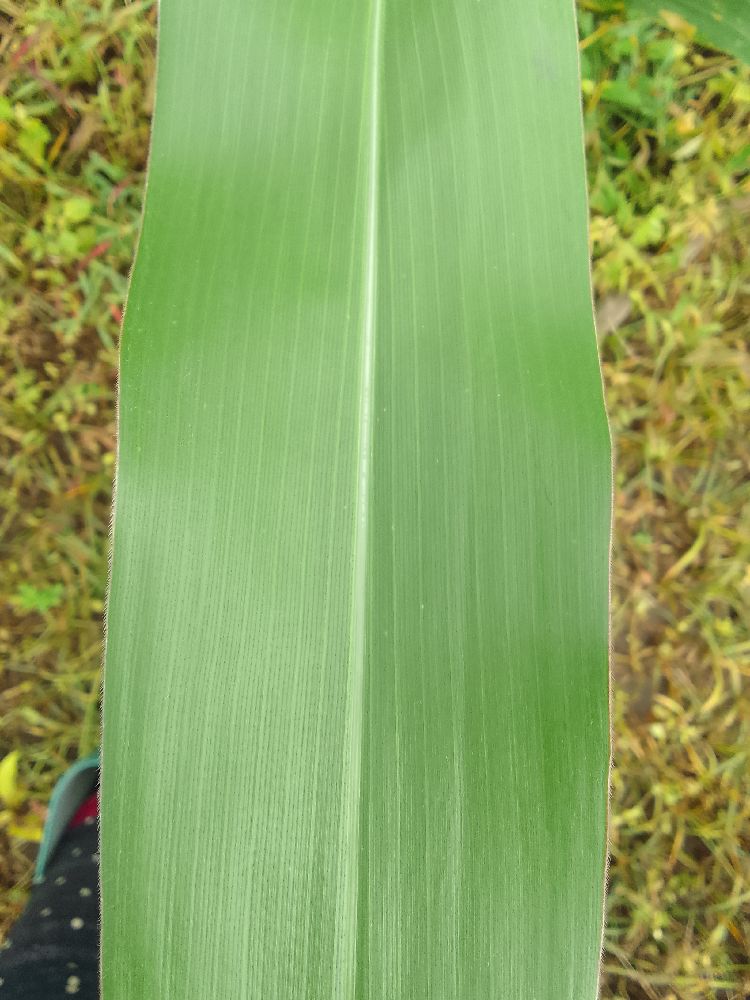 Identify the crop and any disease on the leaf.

maize, healthy
